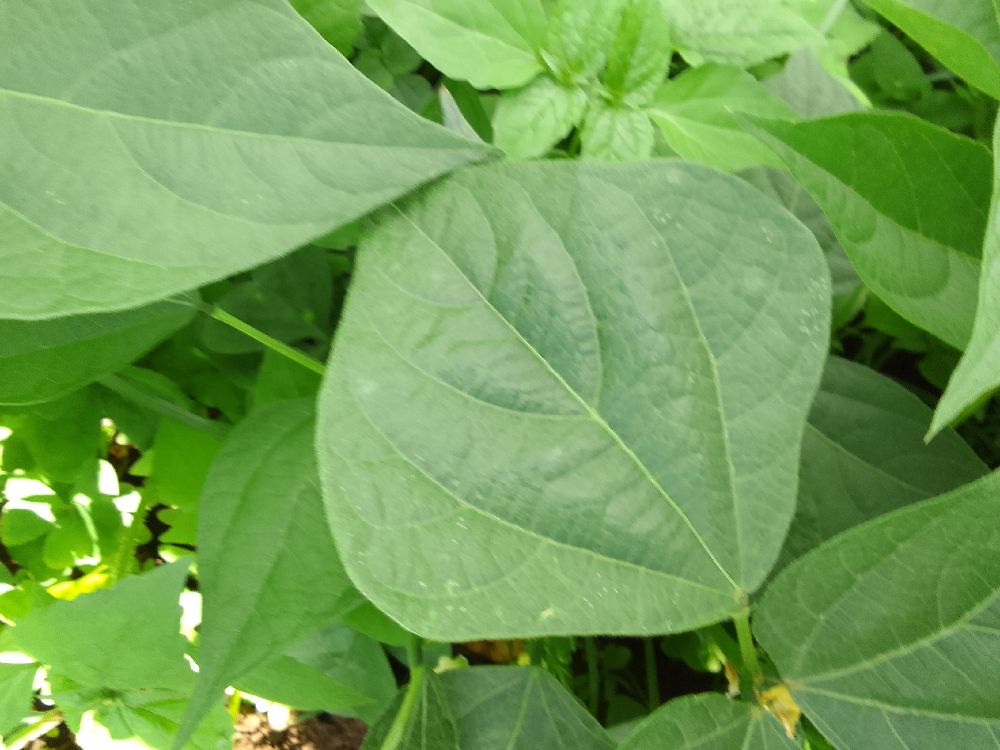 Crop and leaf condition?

common bean, healthy
